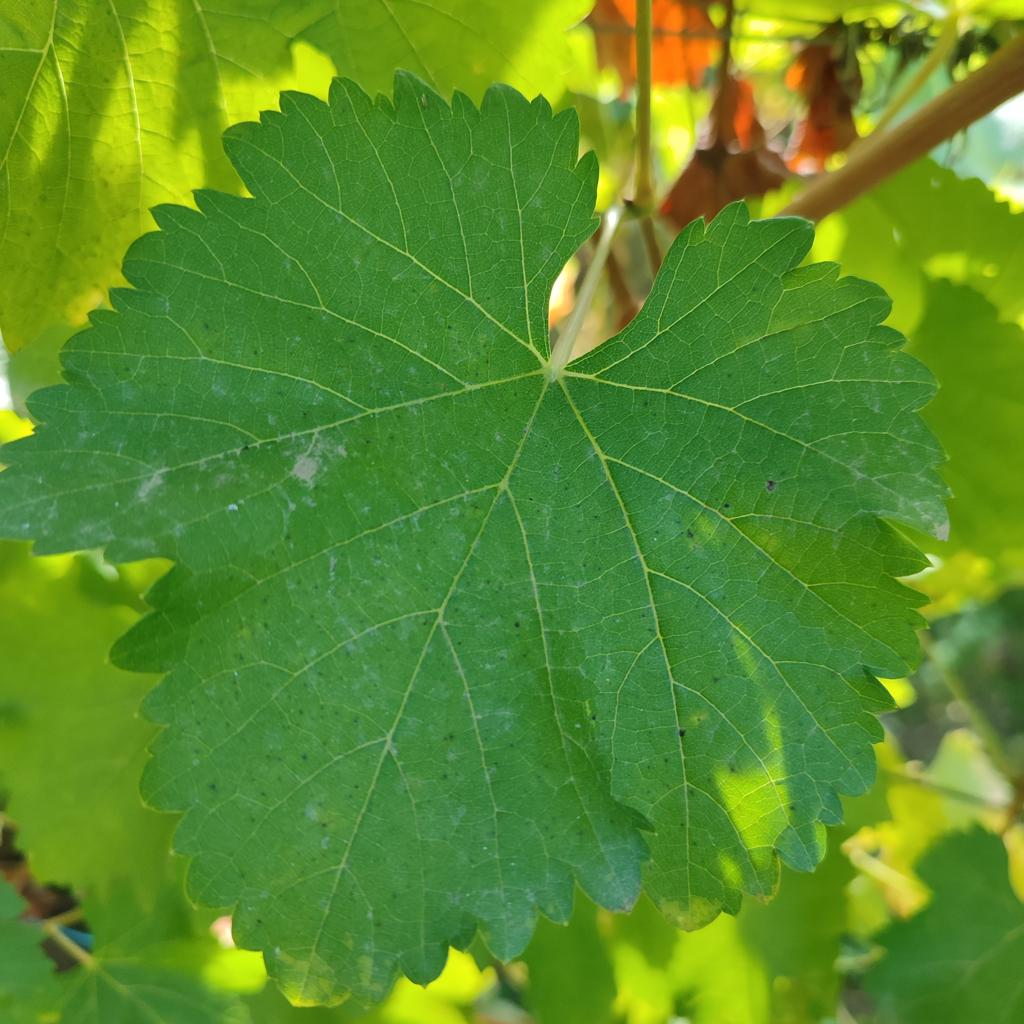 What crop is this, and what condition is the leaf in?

grapevine, powdery mildew
